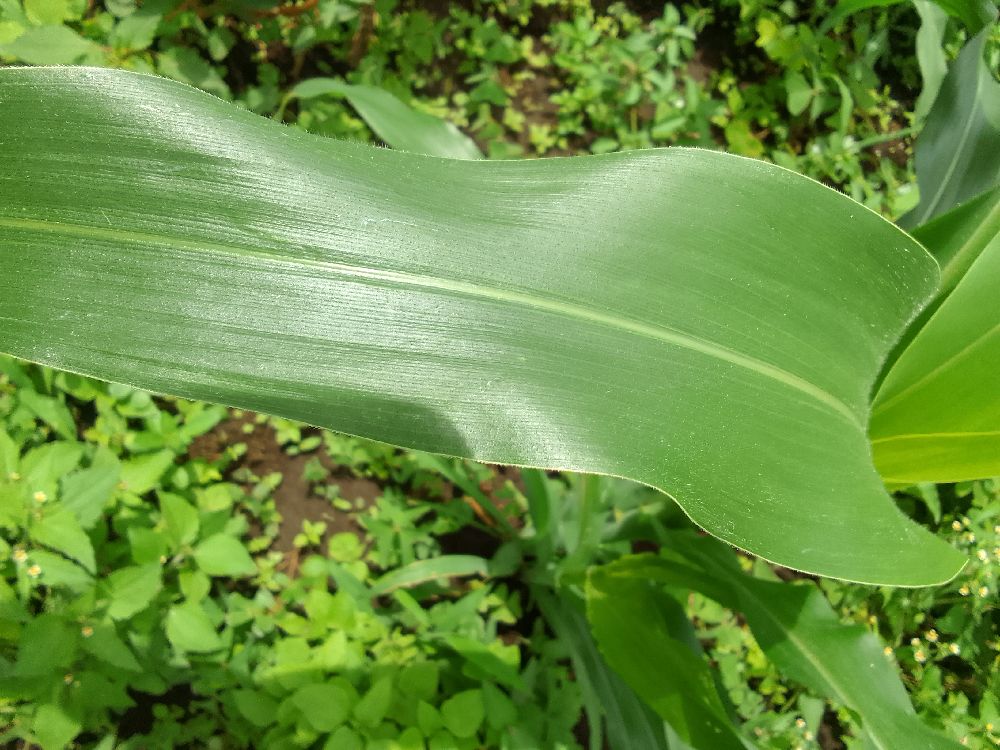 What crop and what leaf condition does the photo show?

maize, healthy
